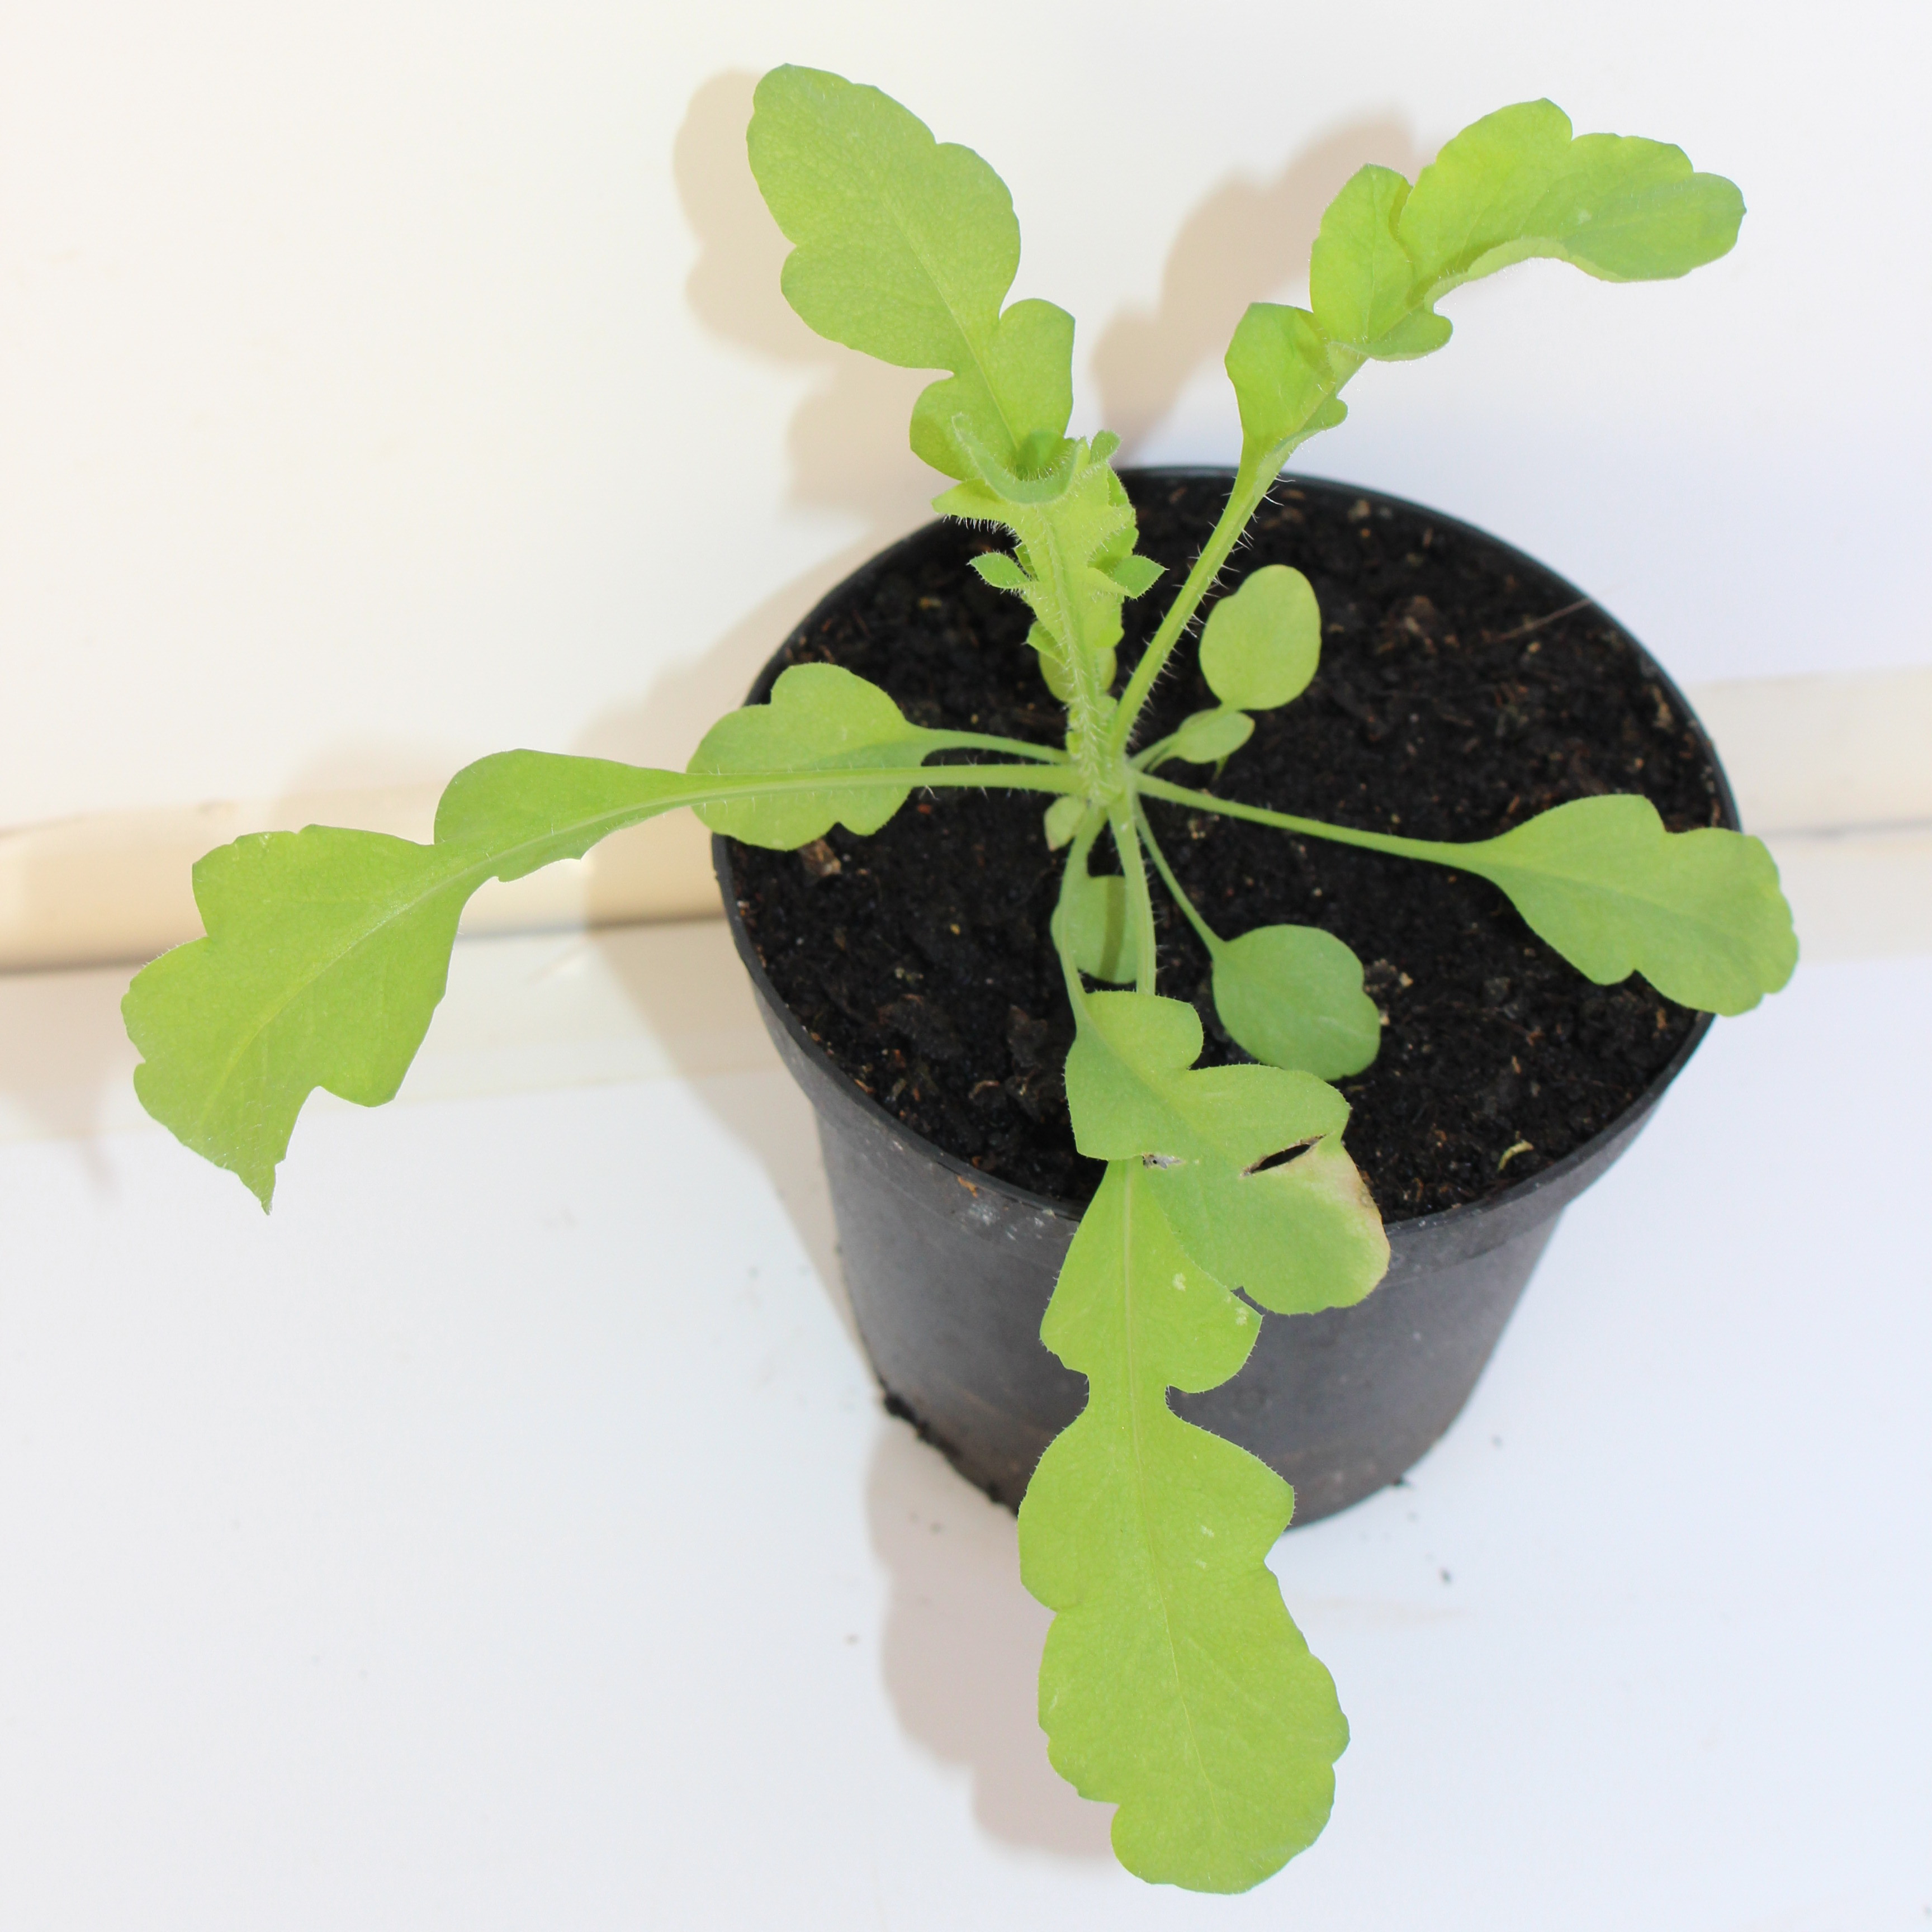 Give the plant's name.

Papaver rhoeas
